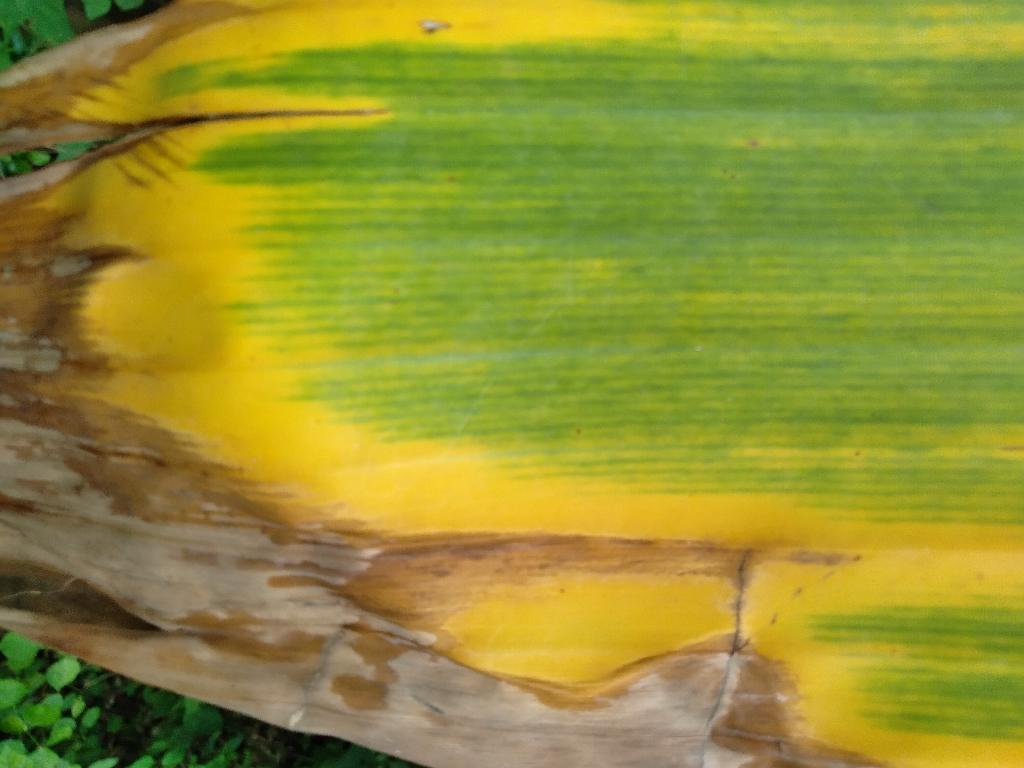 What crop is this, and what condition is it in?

banana, fusarium wilt race 1
